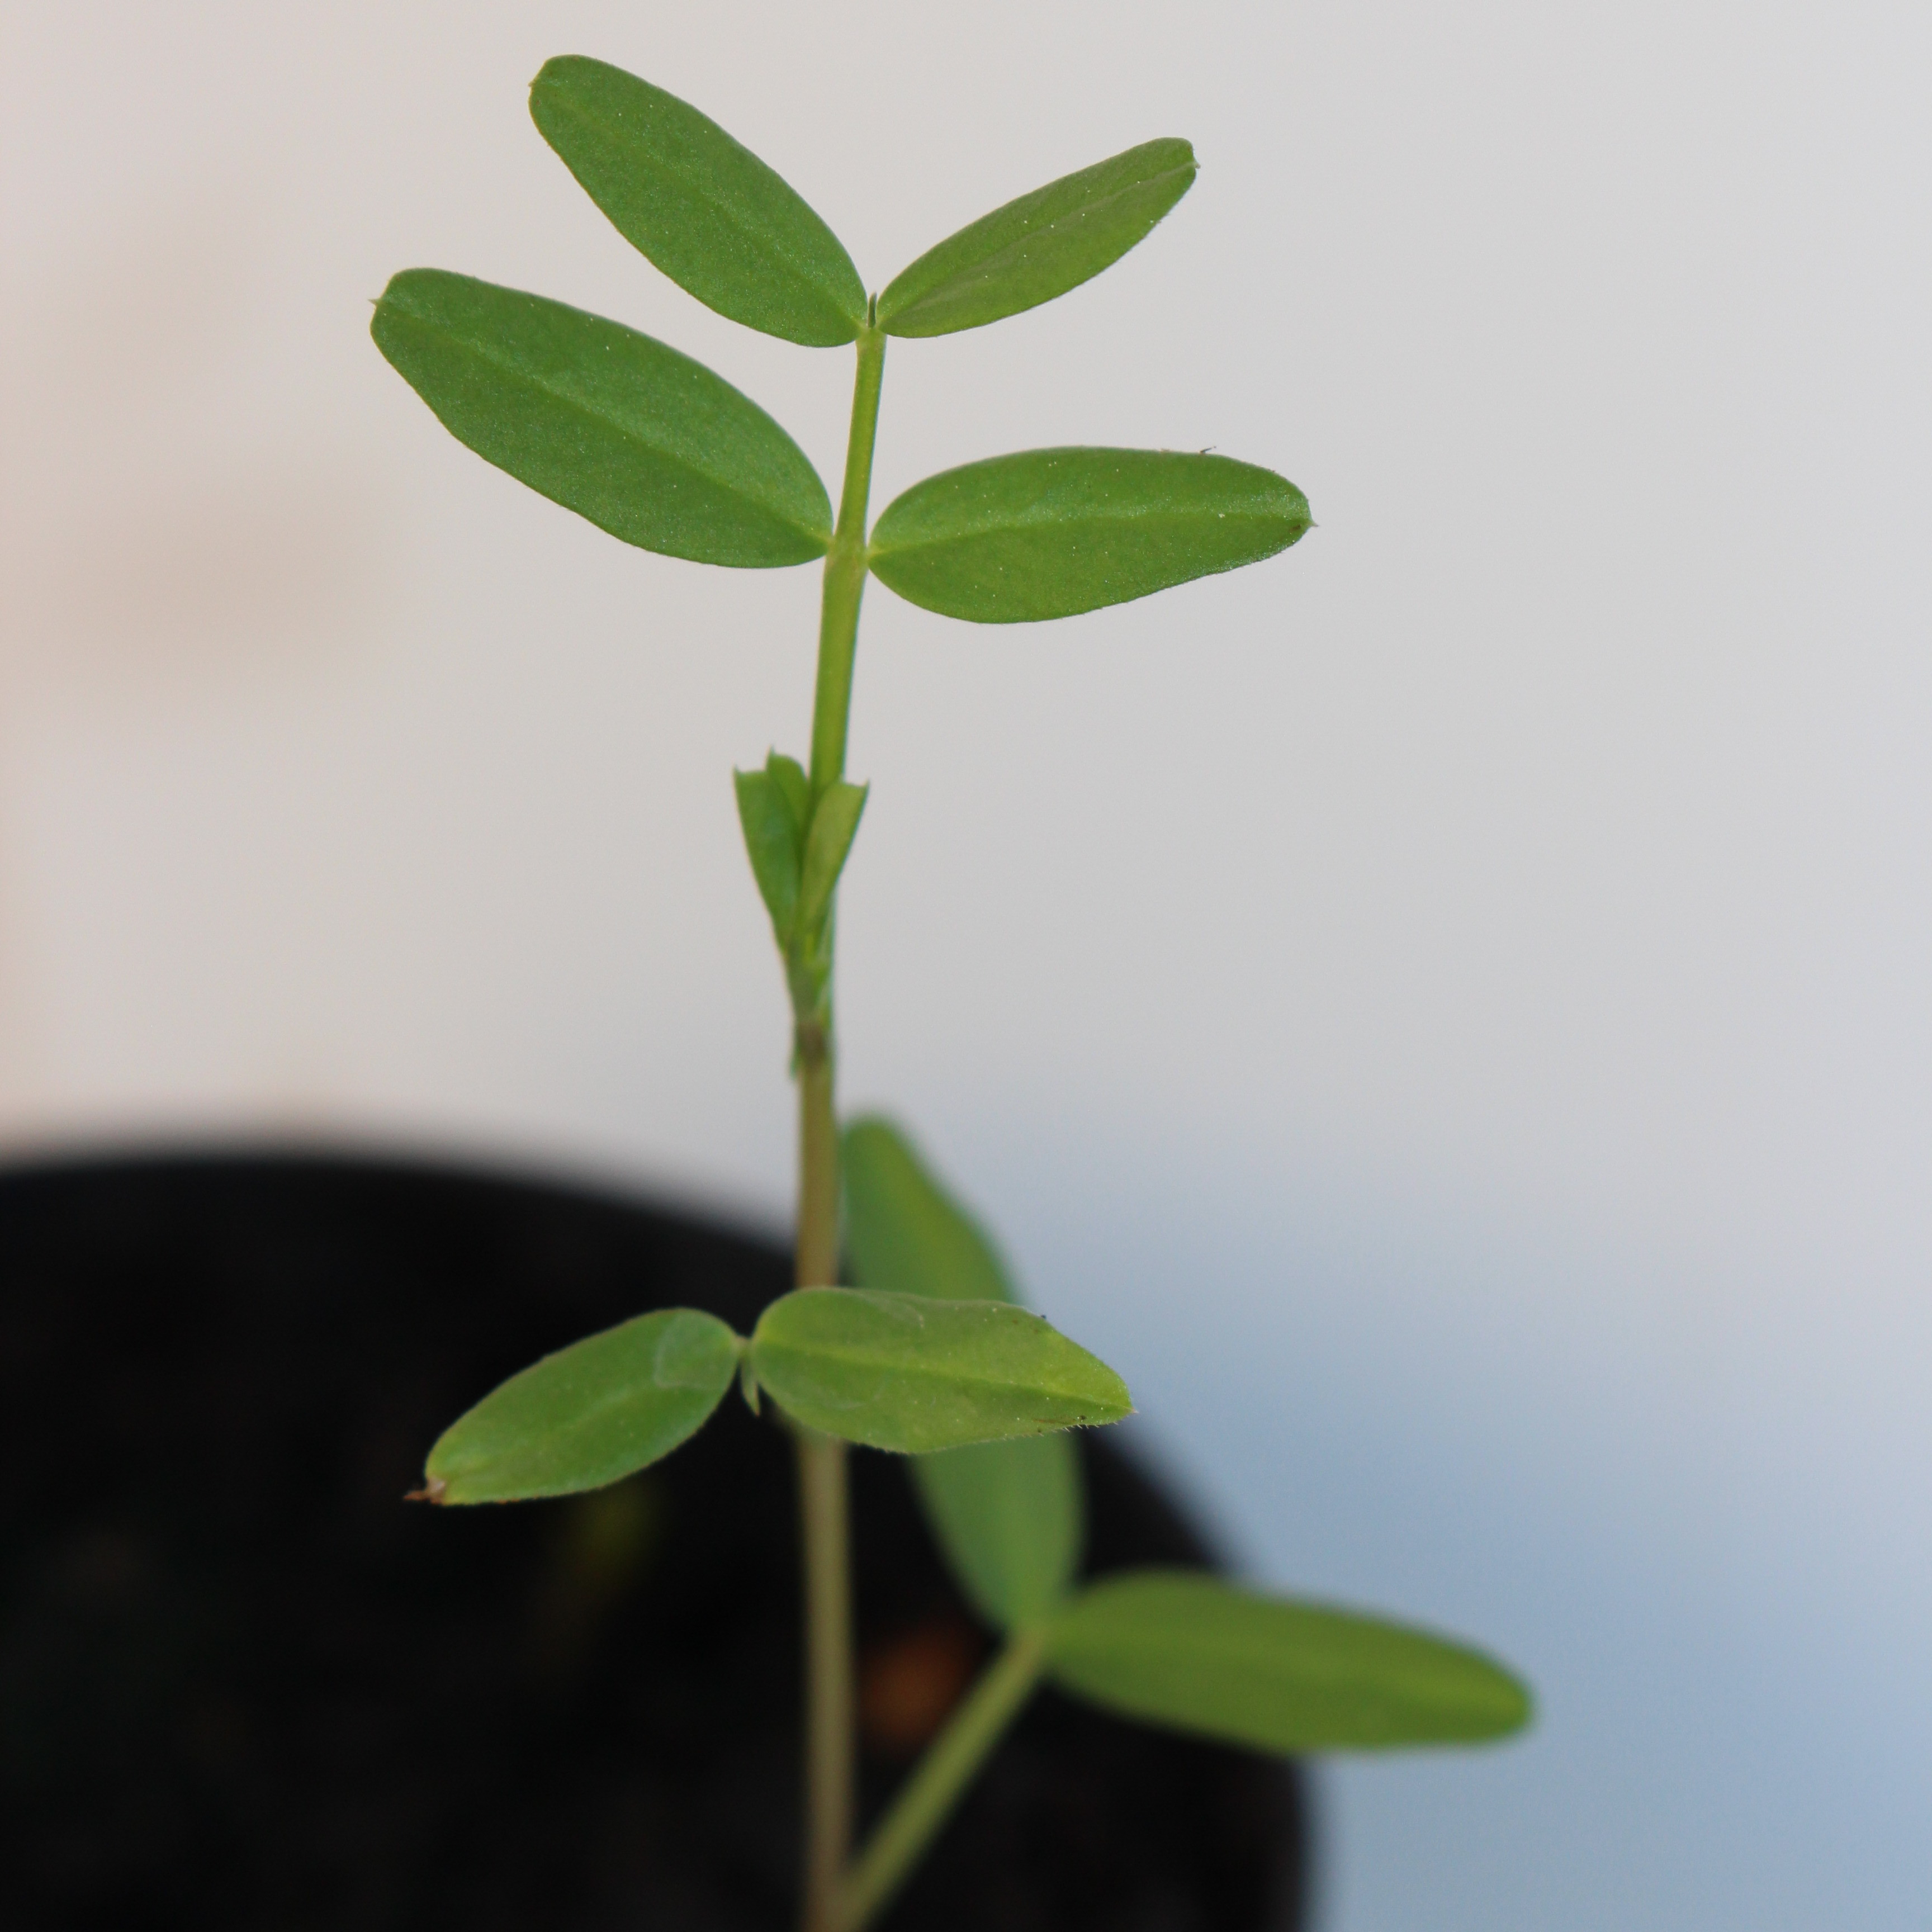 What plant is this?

Vicia sativa
